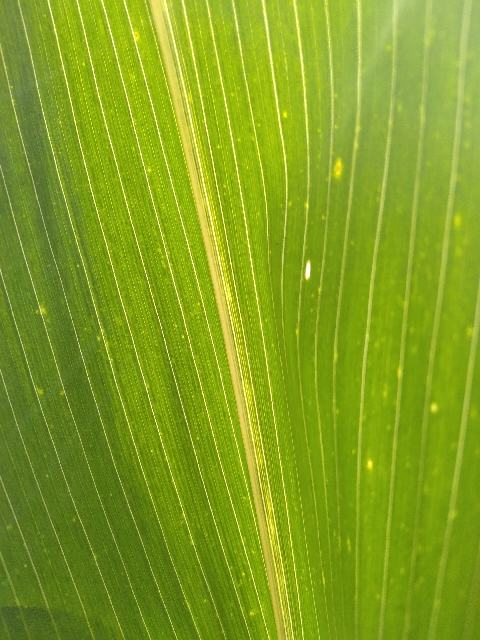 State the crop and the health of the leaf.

maize, healthy
